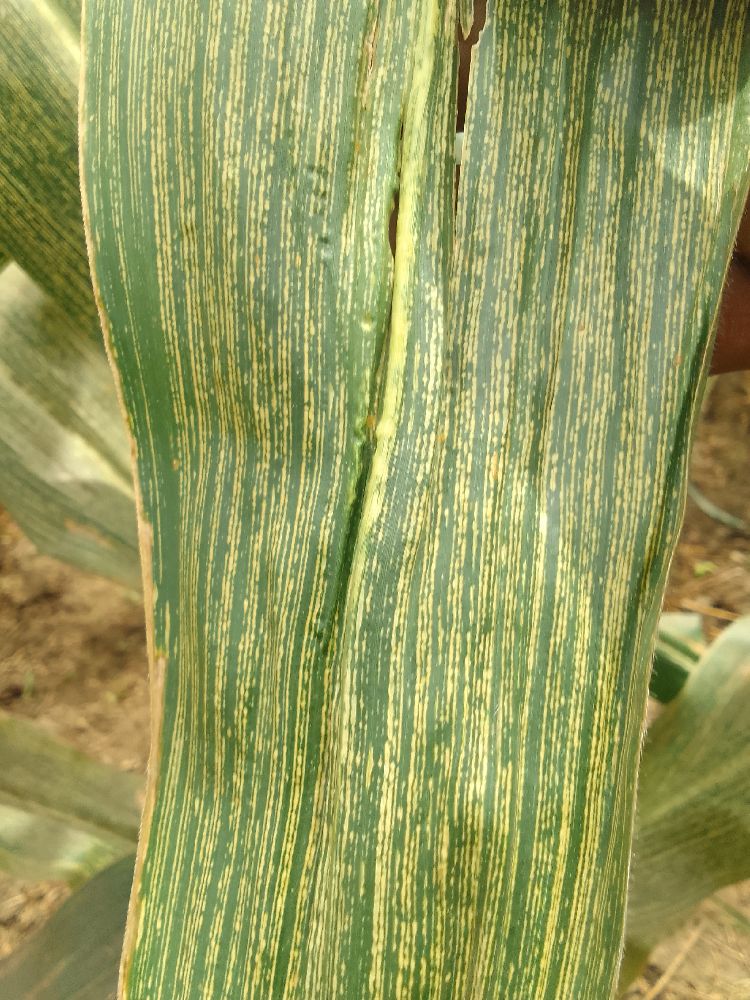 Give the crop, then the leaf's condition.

maize, maize streak virus
